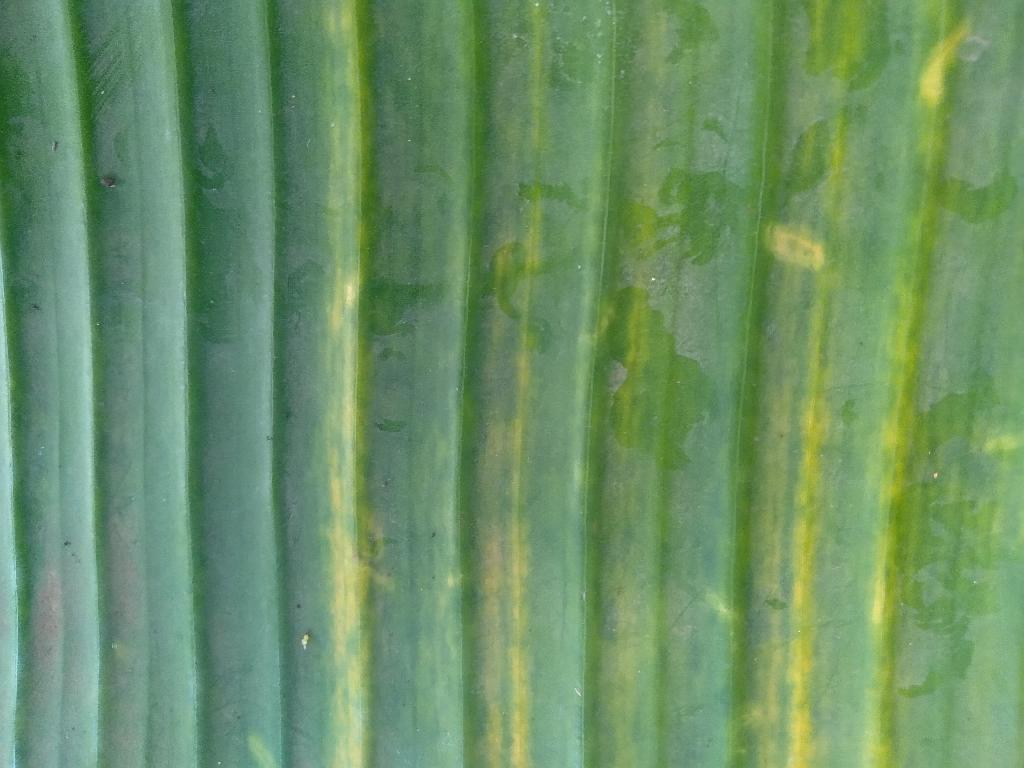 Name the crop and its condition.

banana, fusarium wilt race 1
